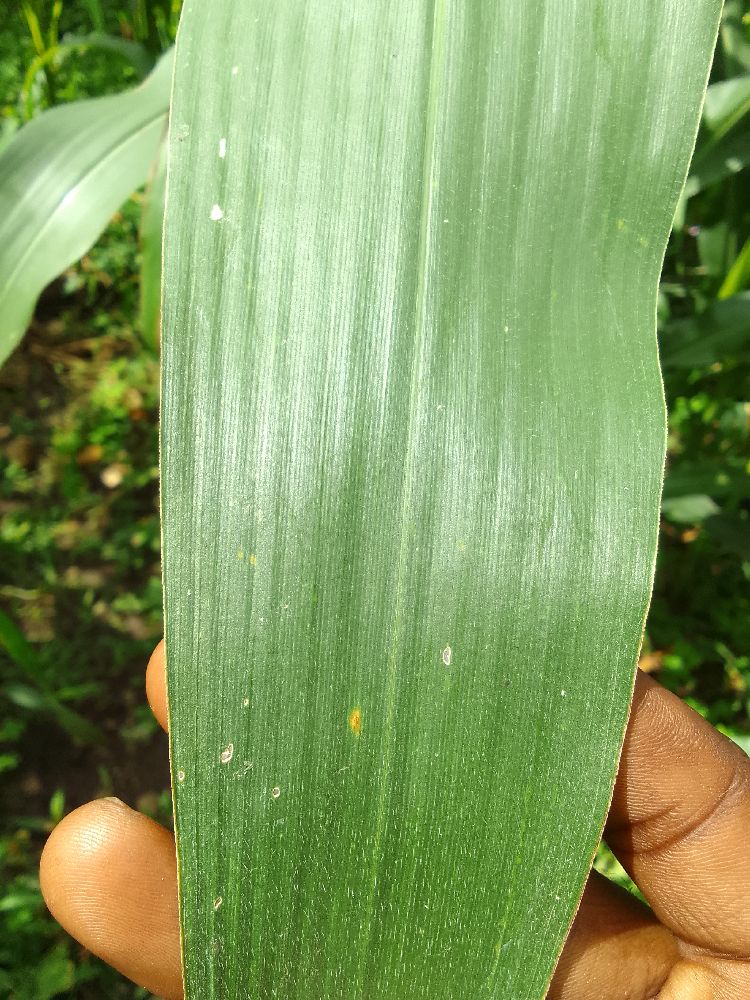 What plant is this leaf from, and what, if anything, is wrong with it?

maize, healthy
